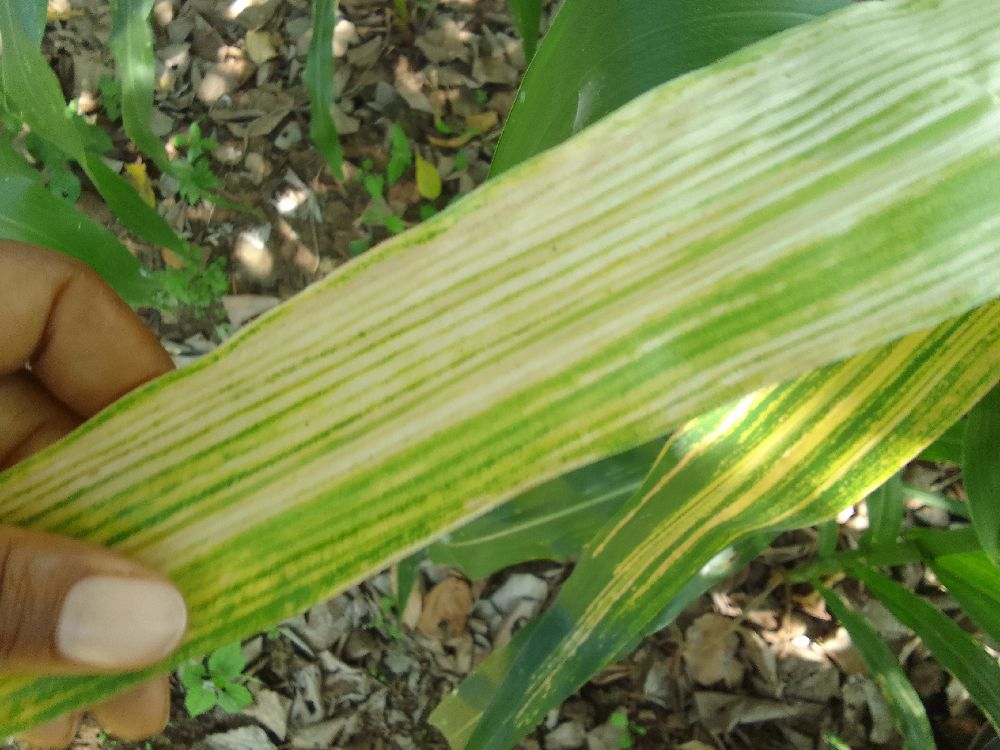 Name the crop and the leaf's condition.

maize, maize lethal necrosis
